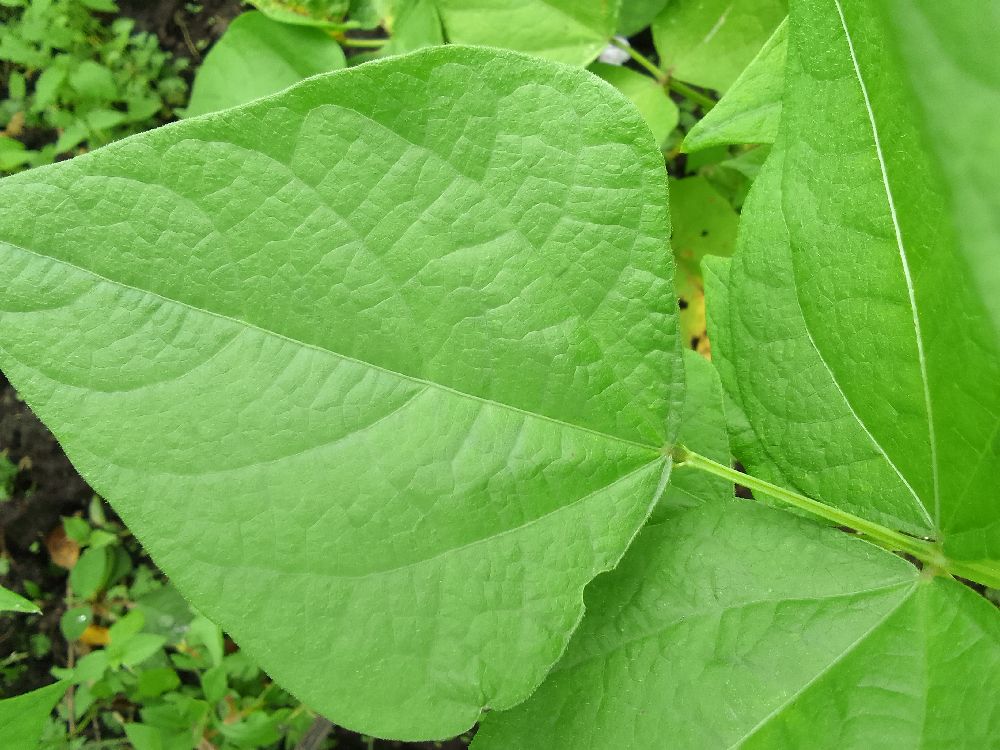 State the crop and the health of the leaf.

common bean, healthy
